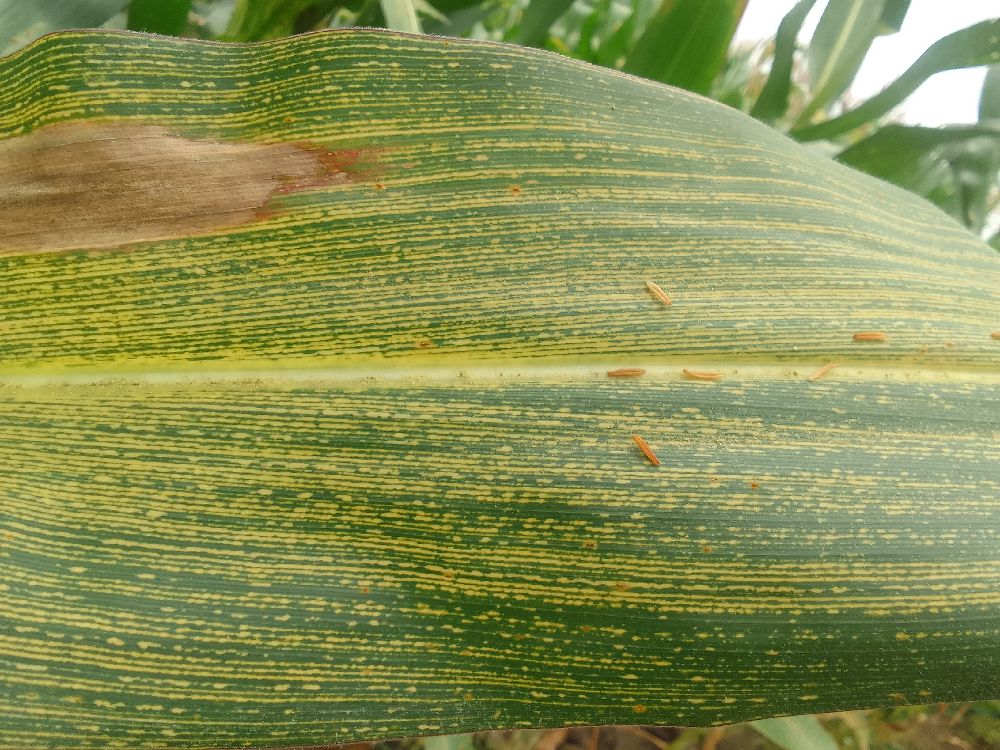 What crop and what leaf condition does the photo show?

maize, maize streak virus
